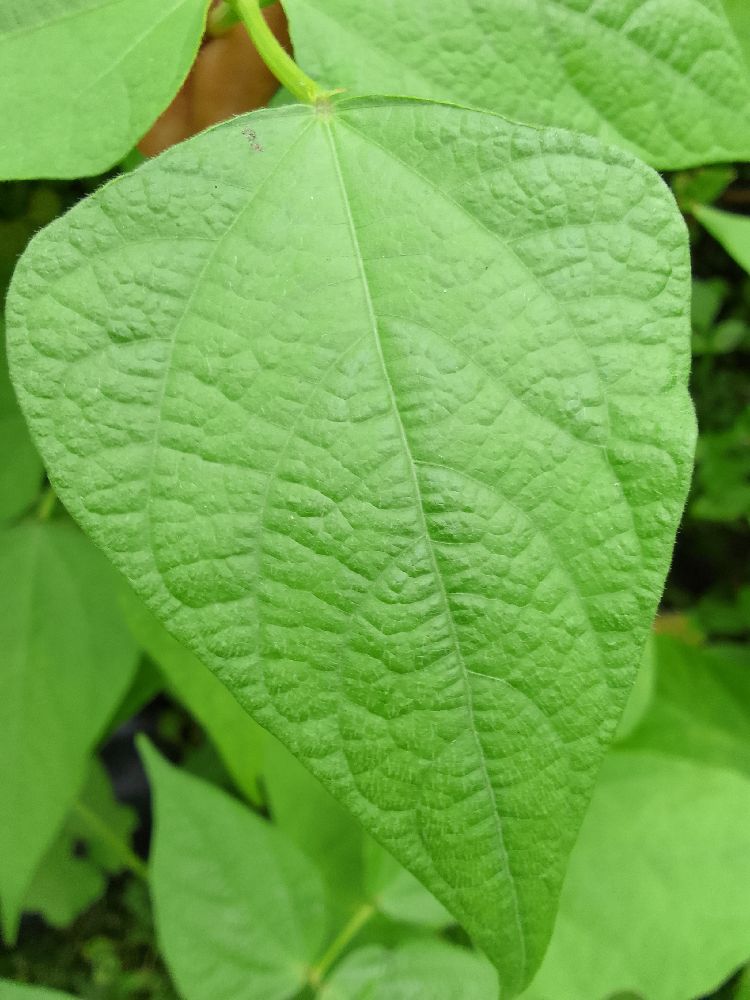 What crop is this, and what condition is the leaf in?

common bean, healthy
